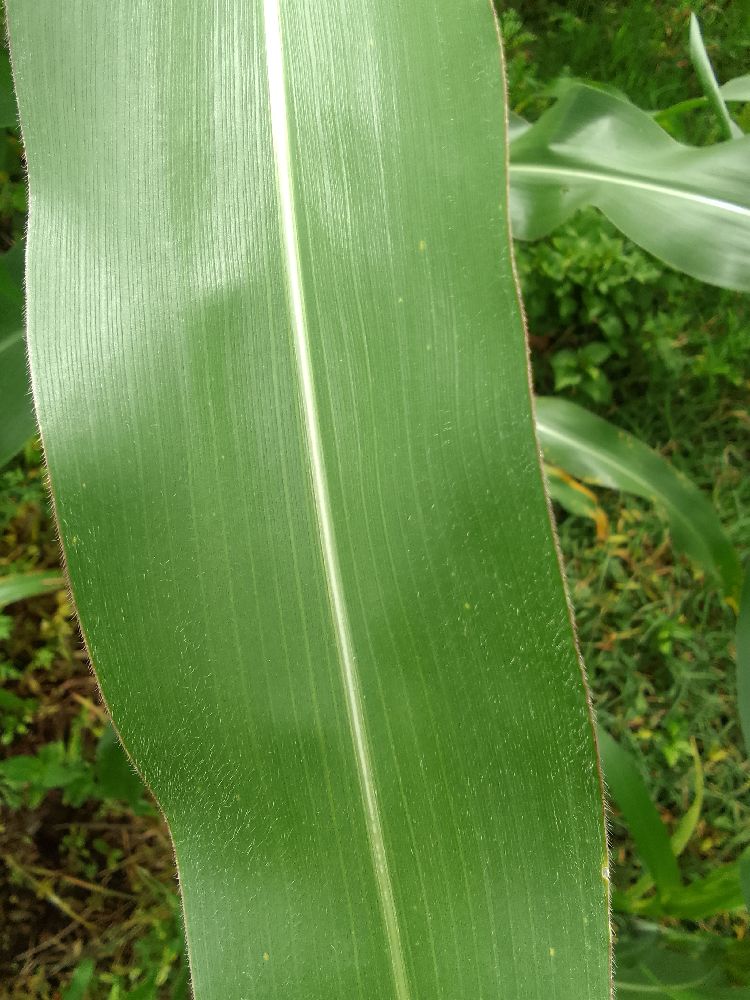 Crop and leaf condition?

maize, healthy
